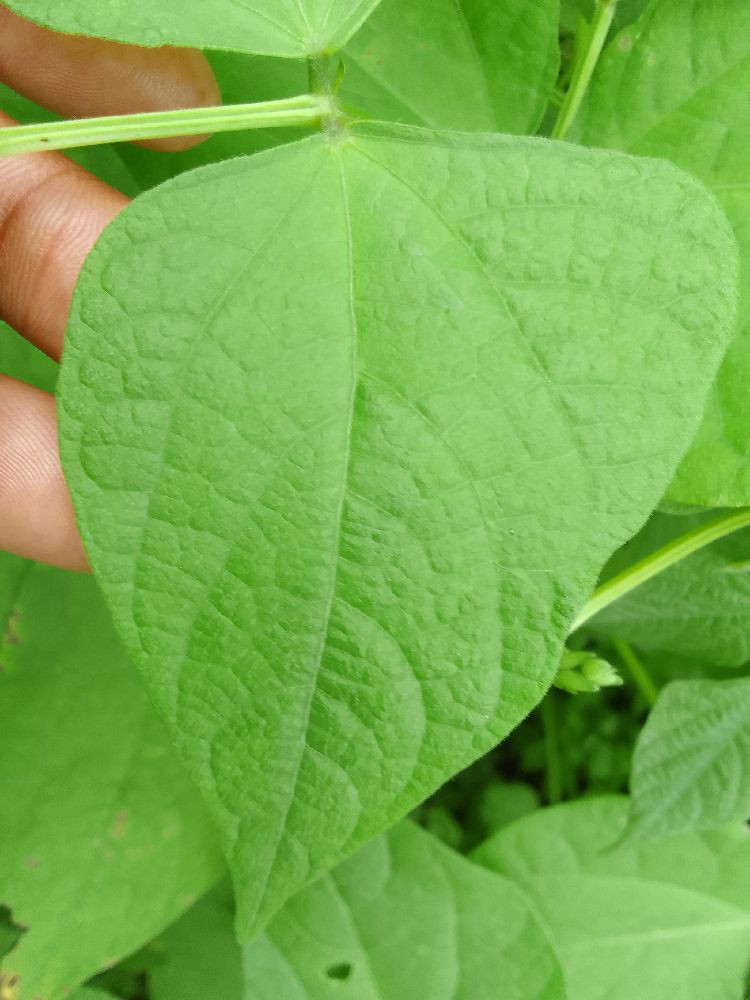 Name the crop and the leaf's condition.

common bean, healthy
